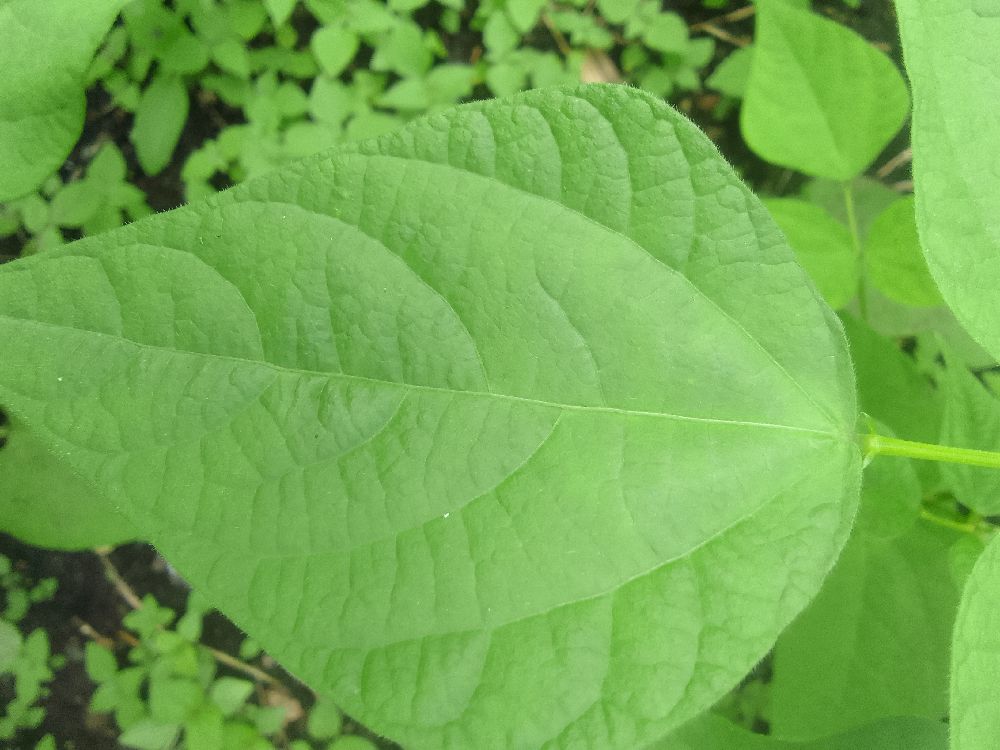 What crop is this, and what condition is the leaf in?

common bean, healthy
